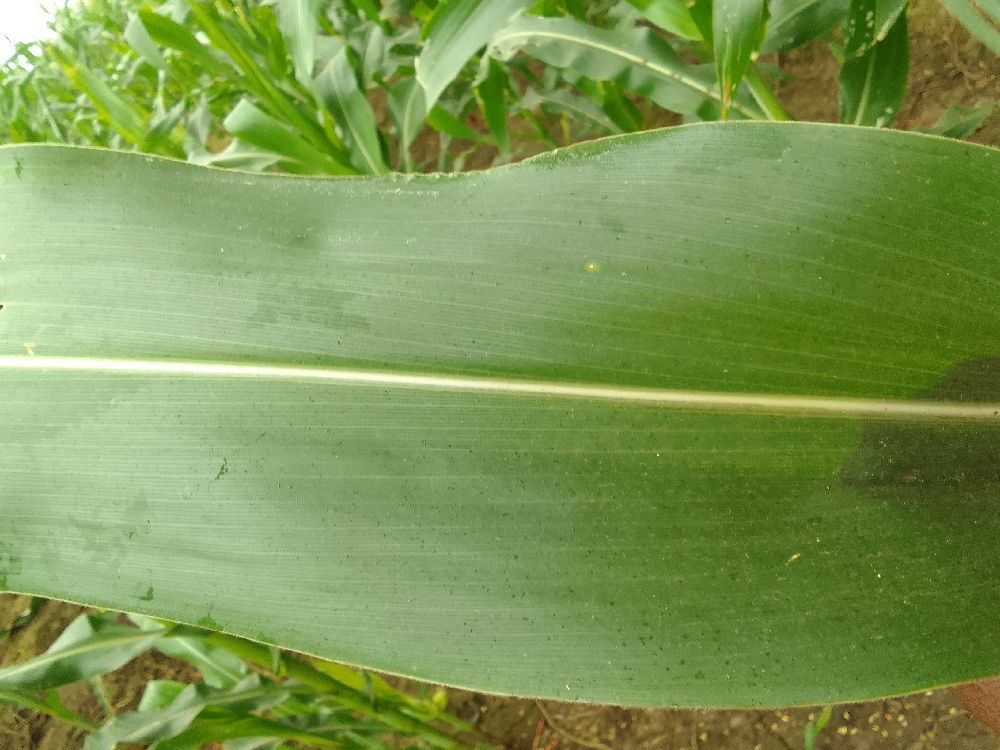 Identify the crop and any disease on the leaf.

maize, healthy
